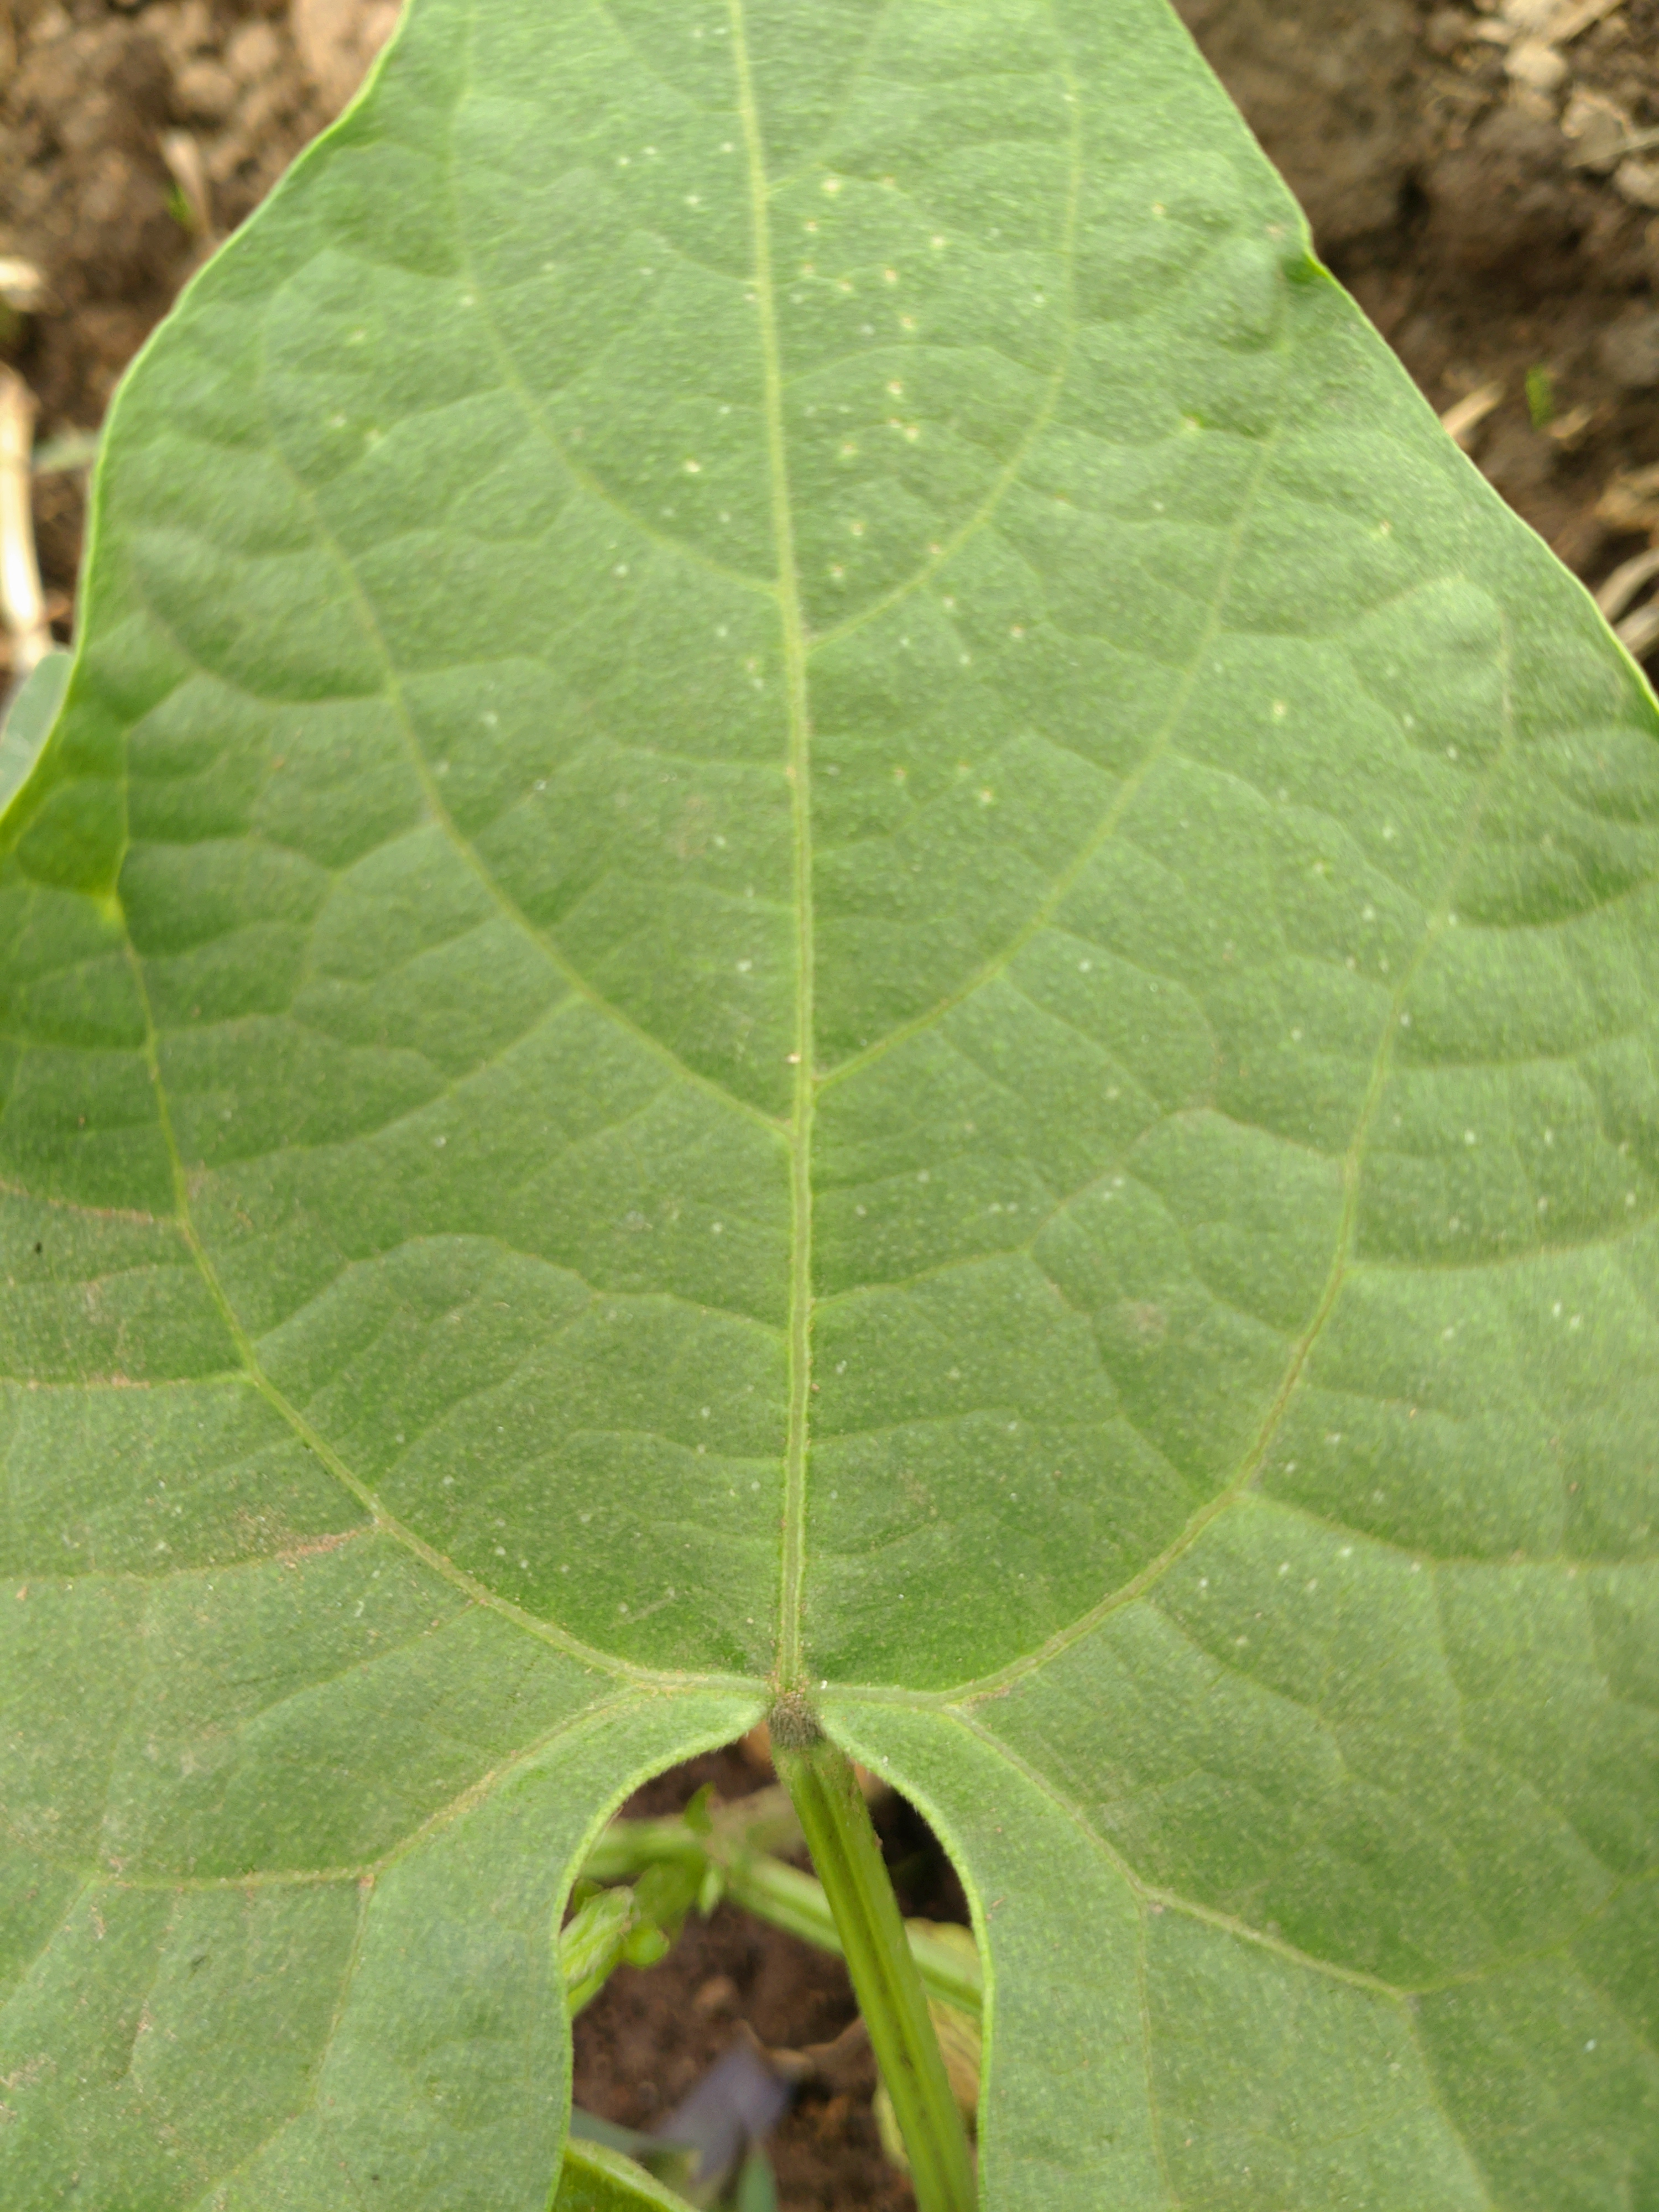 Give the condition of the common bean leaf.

healthy
